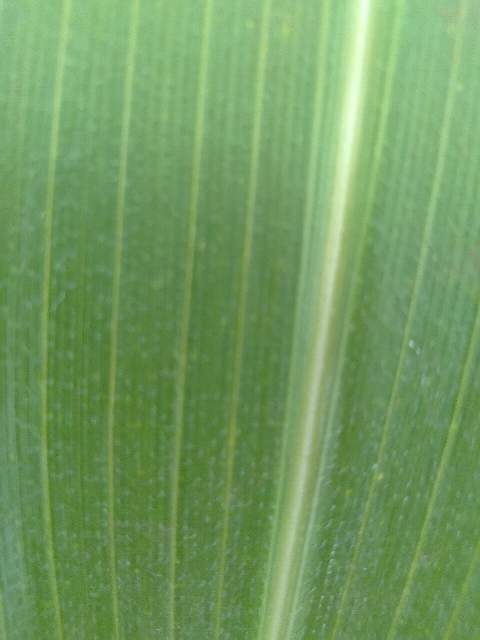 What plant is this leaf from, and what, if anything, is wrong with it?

maize, healthy
